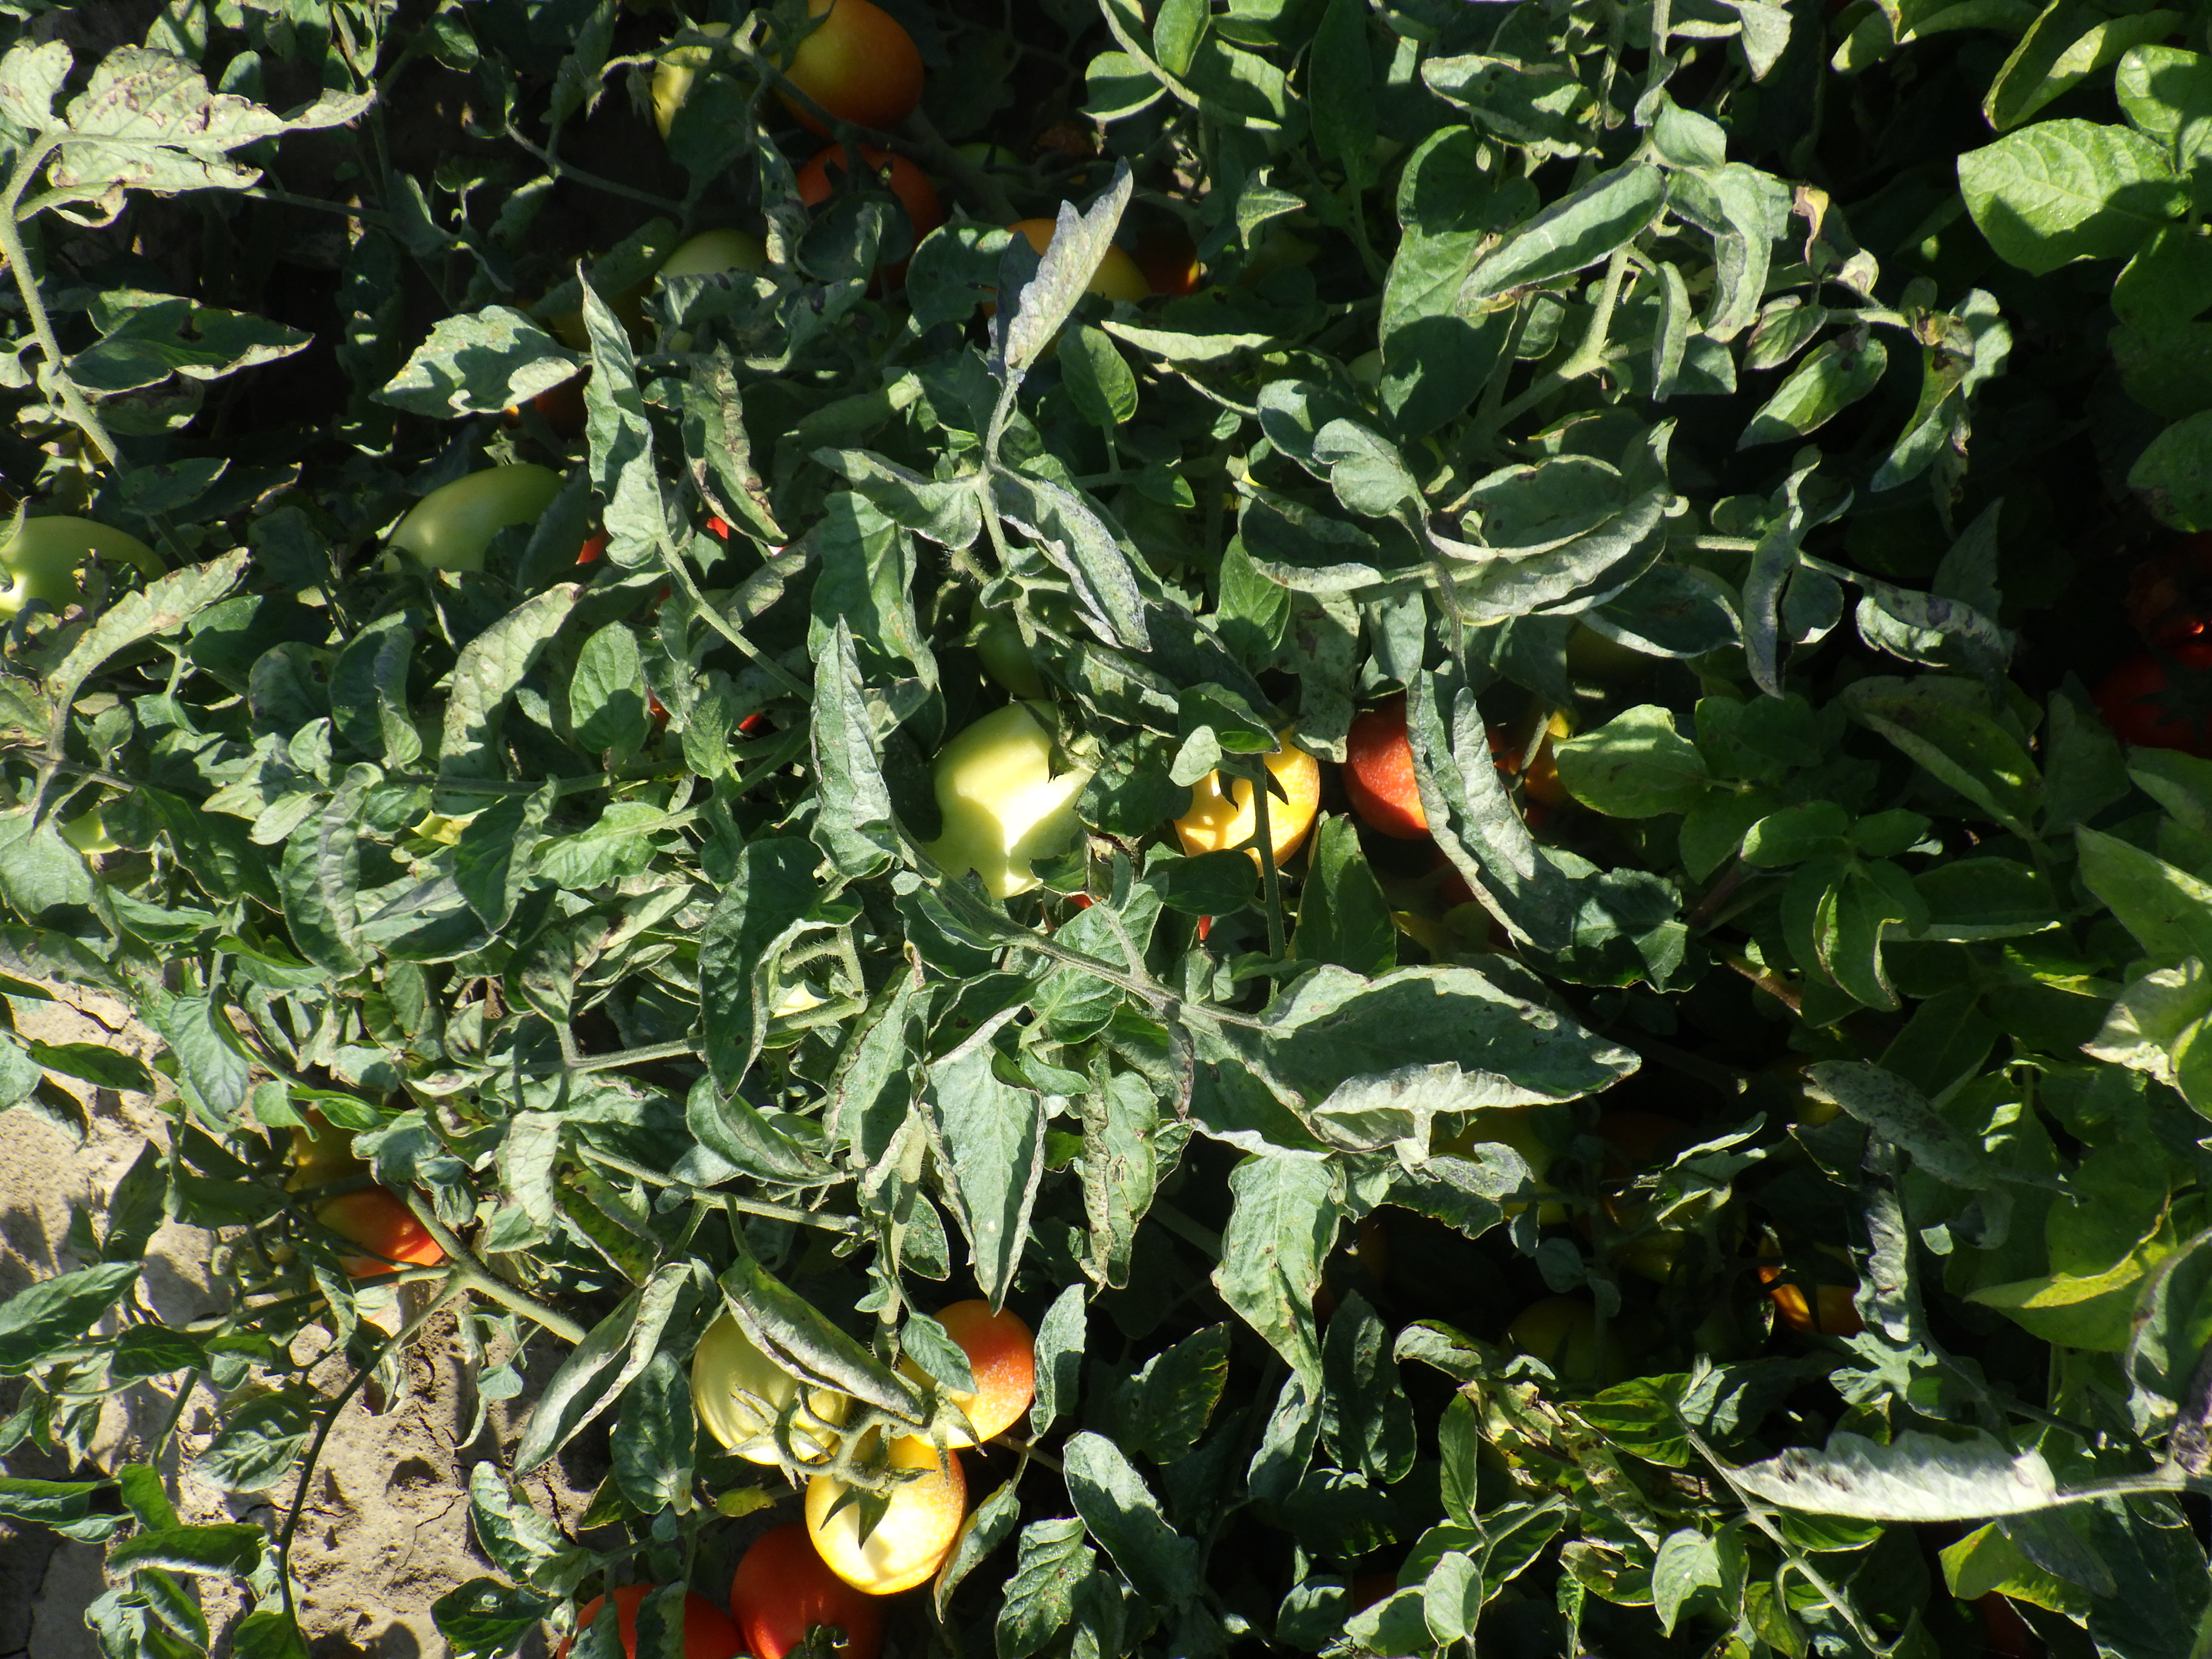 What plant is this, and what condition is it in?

tomato, bacterial spot, drought
